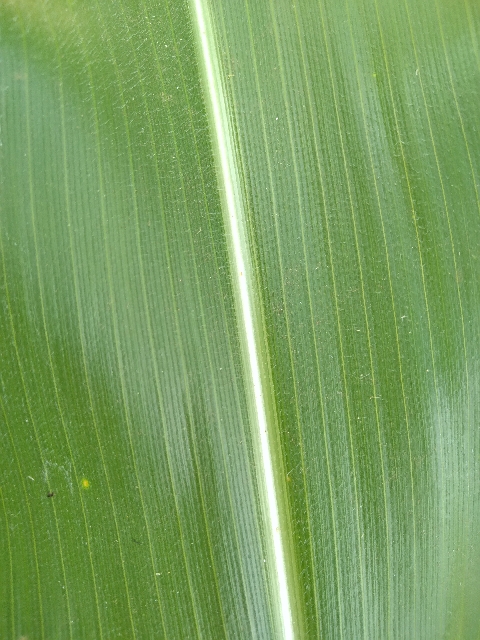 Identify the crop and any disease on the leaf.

maize, healthy
